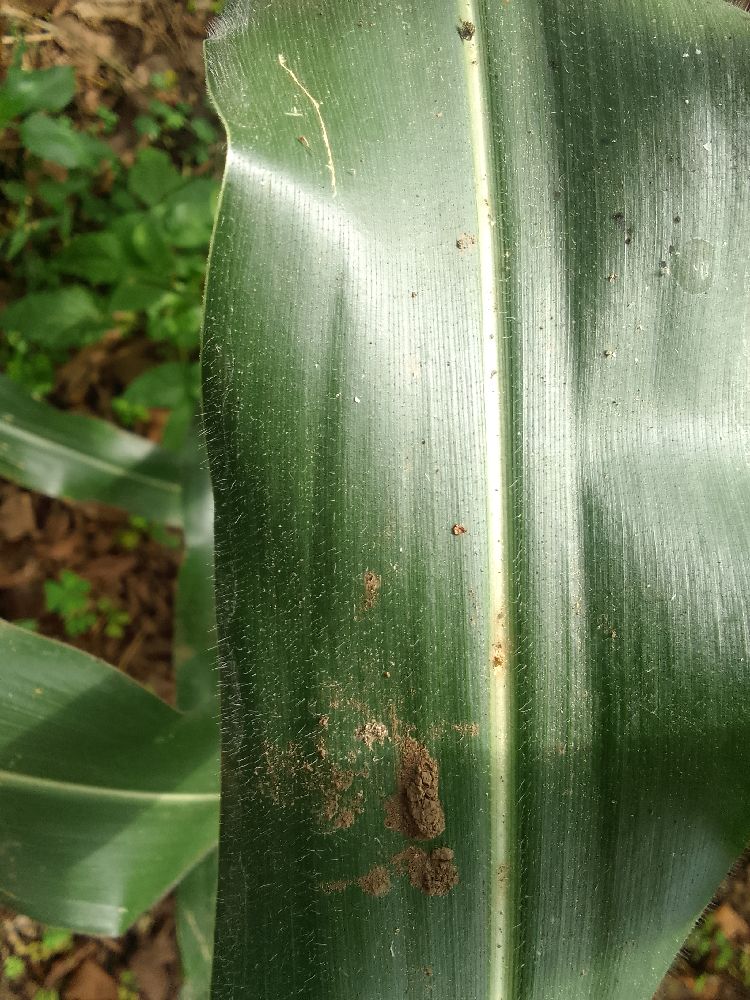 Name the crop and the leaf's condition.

maize, healthy
